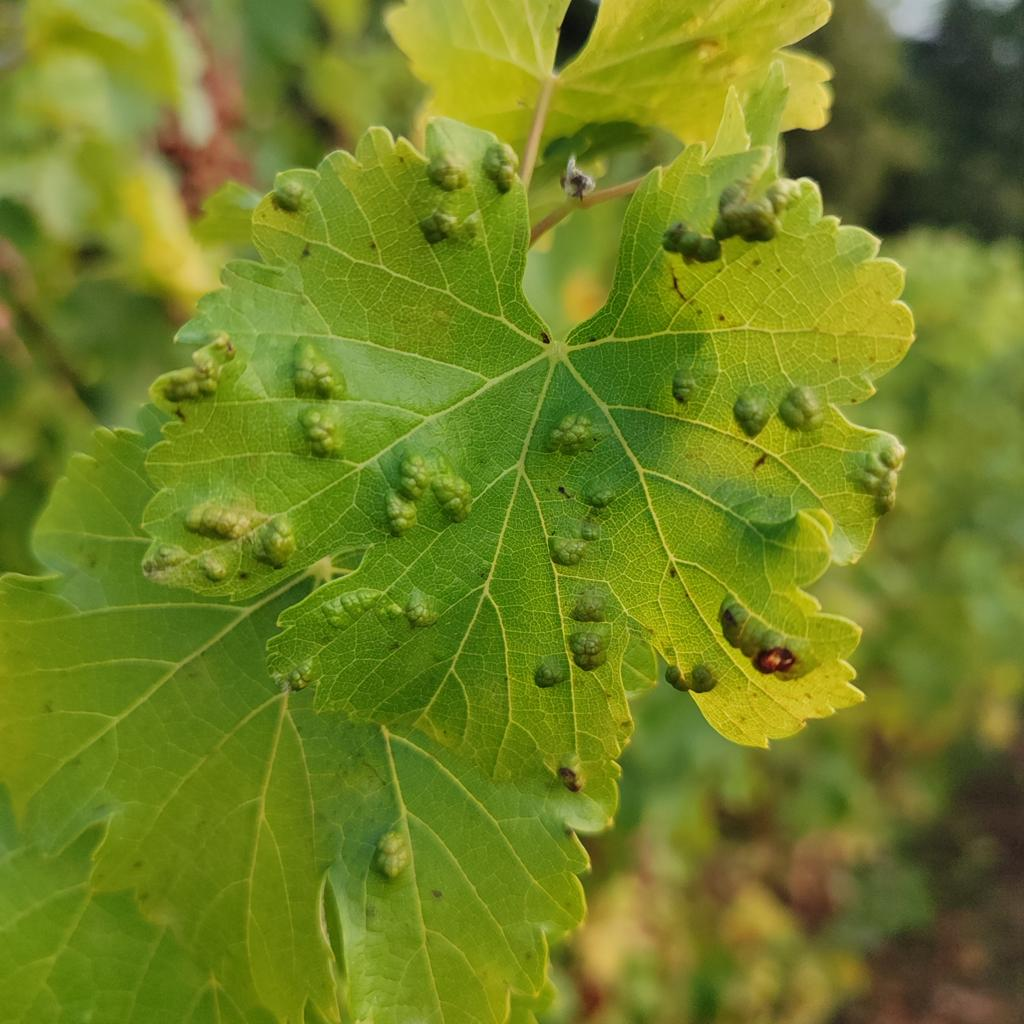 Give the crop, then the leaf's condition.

grapevine, erineum mite
